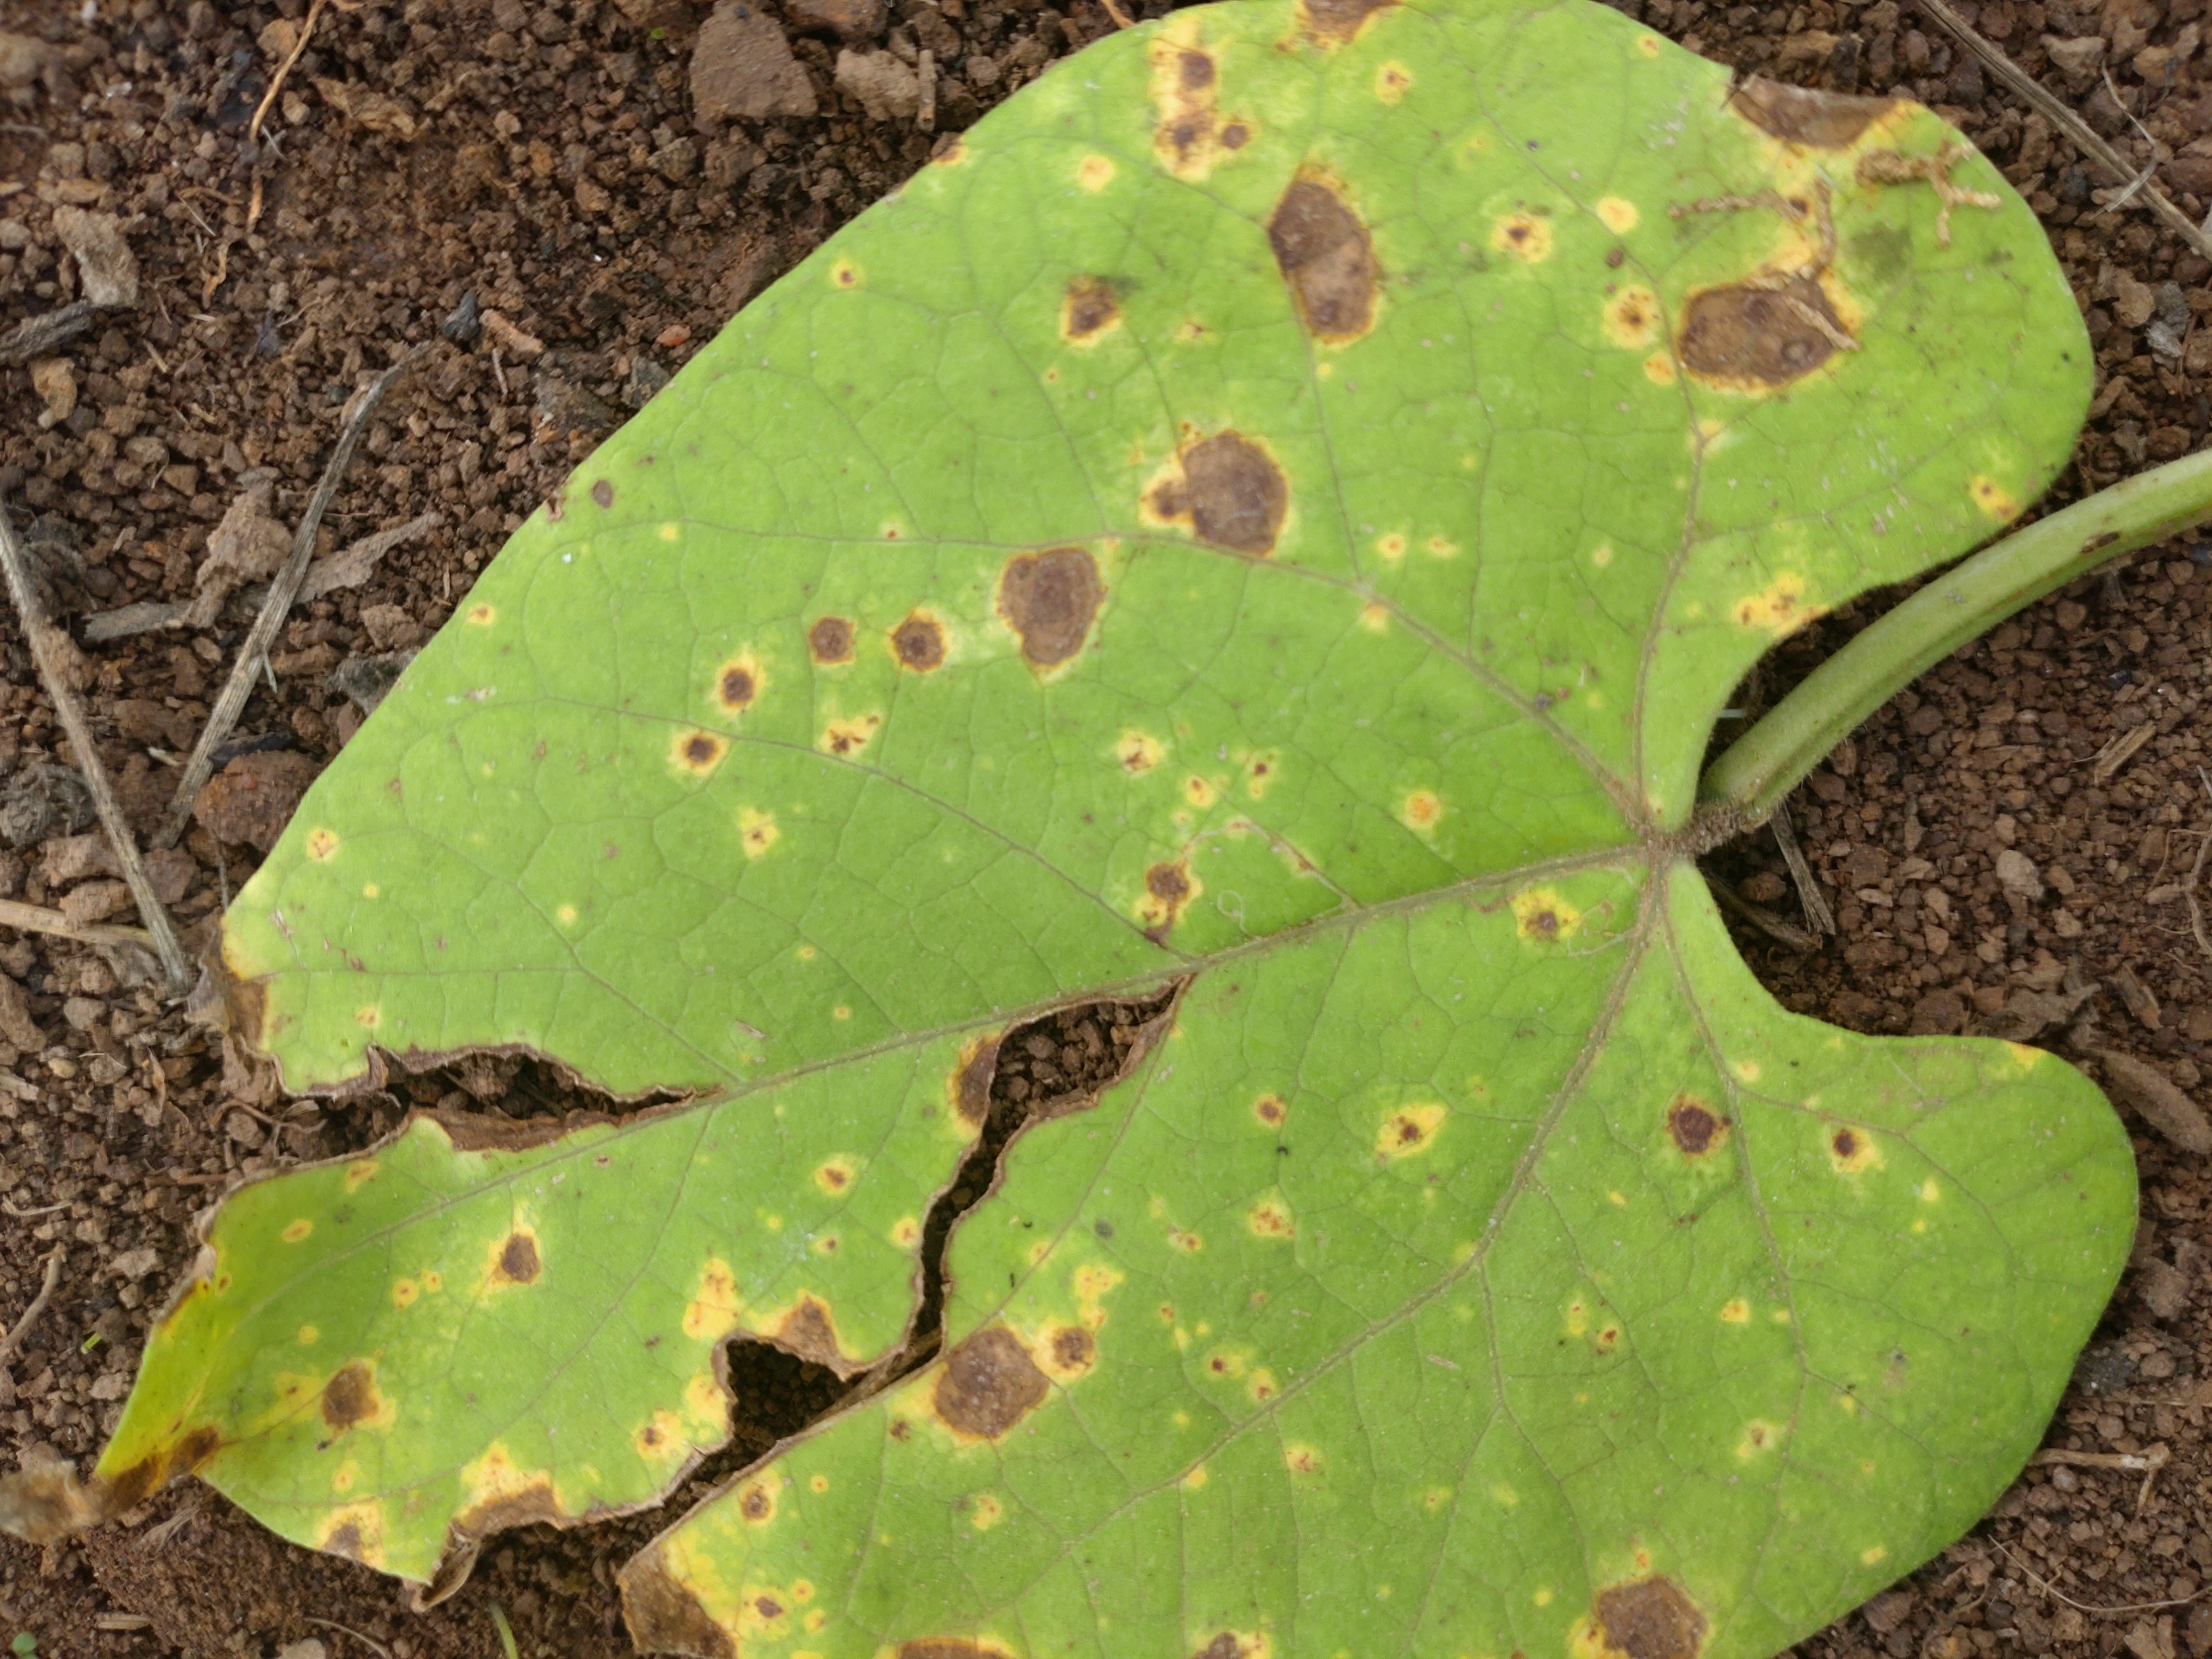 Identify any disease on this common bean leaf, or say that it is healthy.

rust
